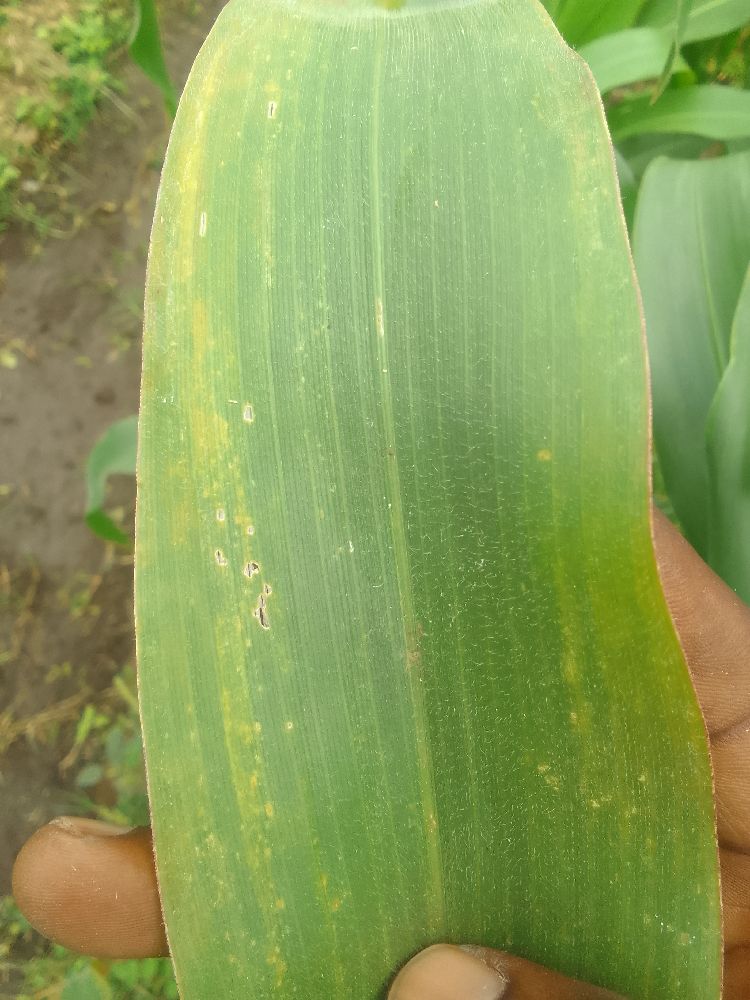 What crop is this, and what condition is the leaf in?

maize, healthy
